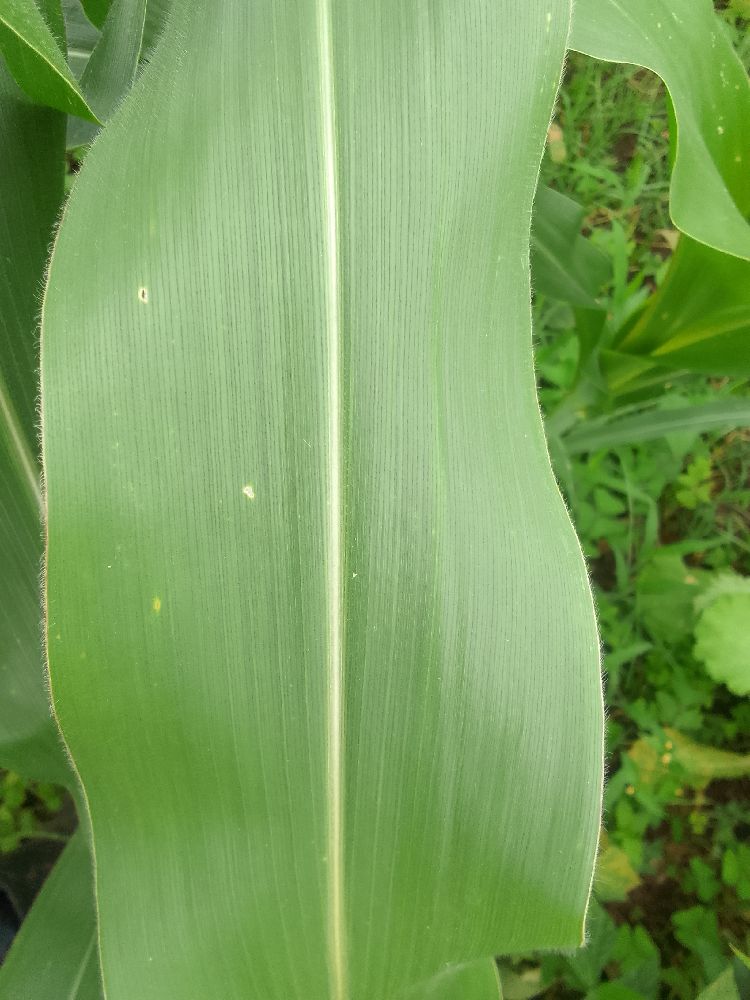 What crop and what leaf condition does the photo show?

maize, healthy
